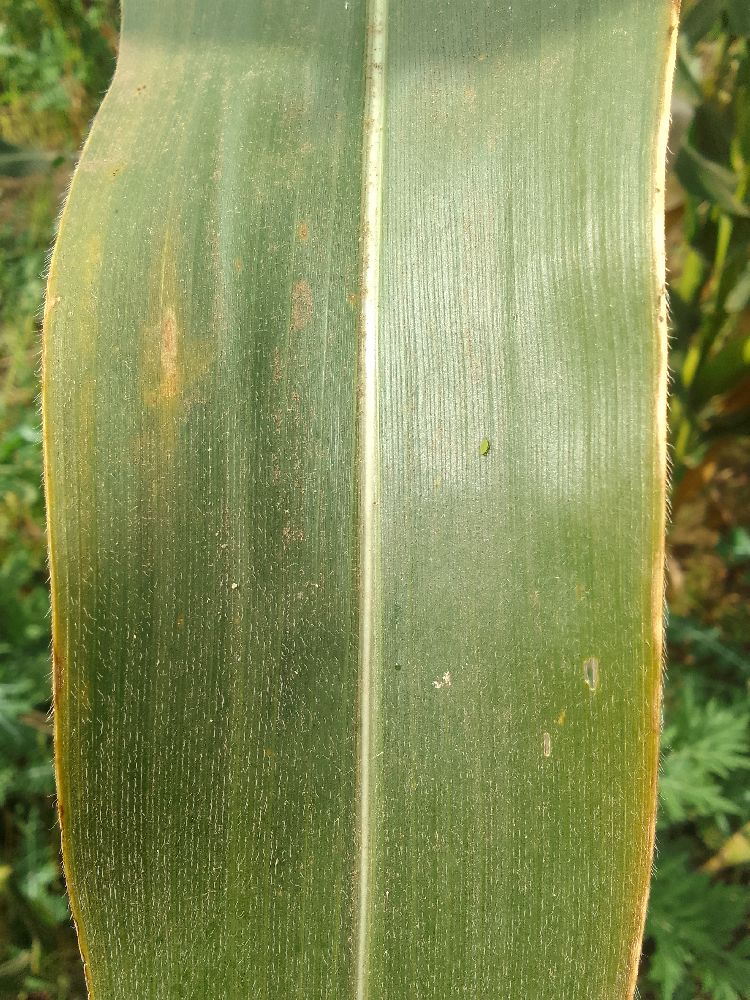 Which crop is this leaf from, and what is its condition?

maize, healthy
